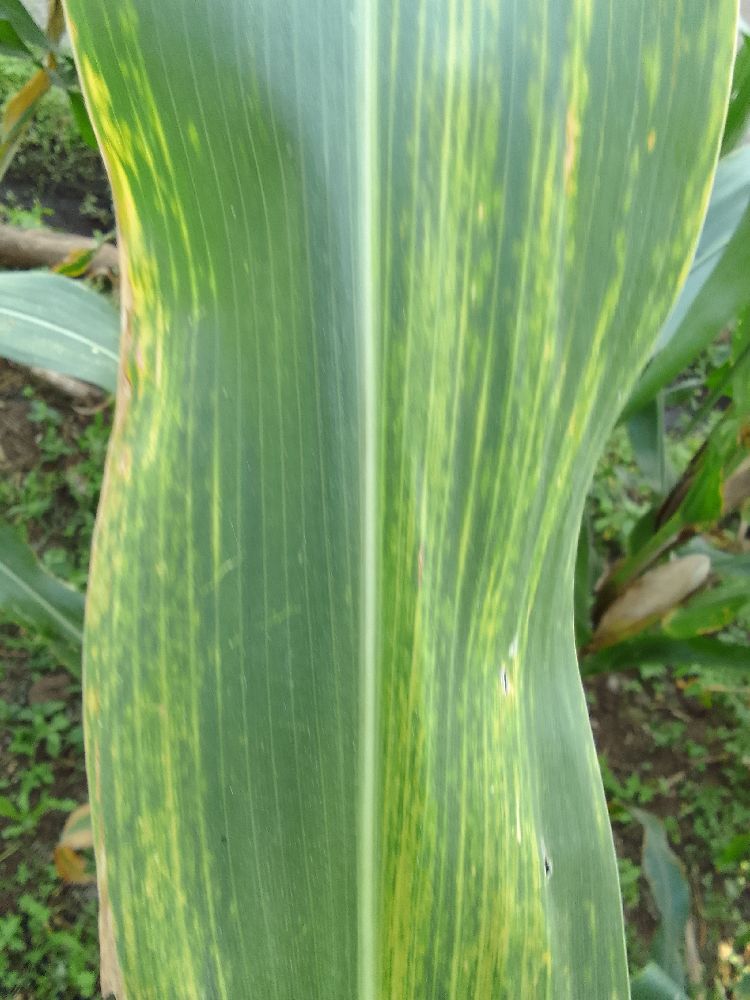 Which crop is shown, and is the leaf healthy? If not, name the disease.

maize, maize lethal necrosis
